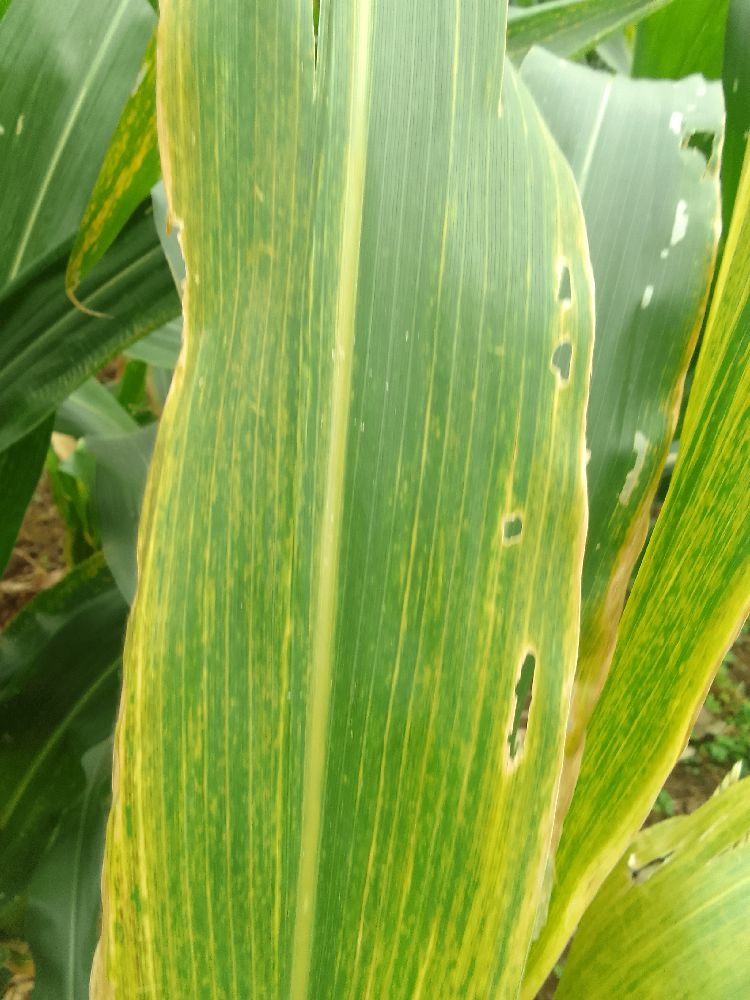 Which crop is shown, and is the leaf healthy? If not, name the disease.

maize, maize lethal necrosis
